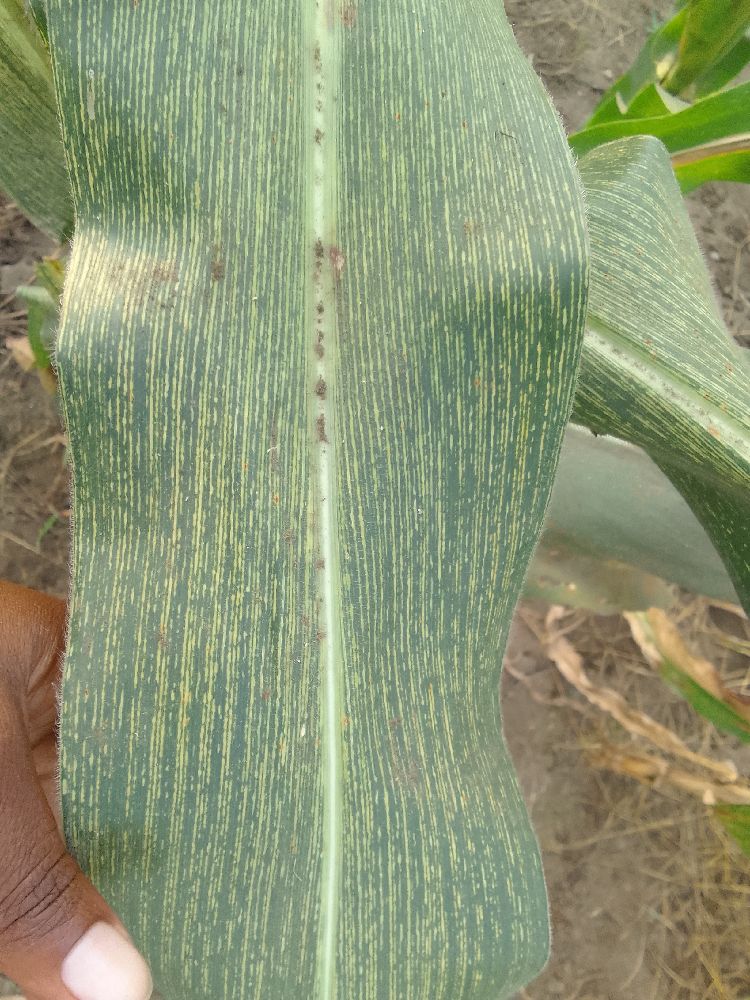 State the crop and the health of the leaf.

maize, maize streak virus
